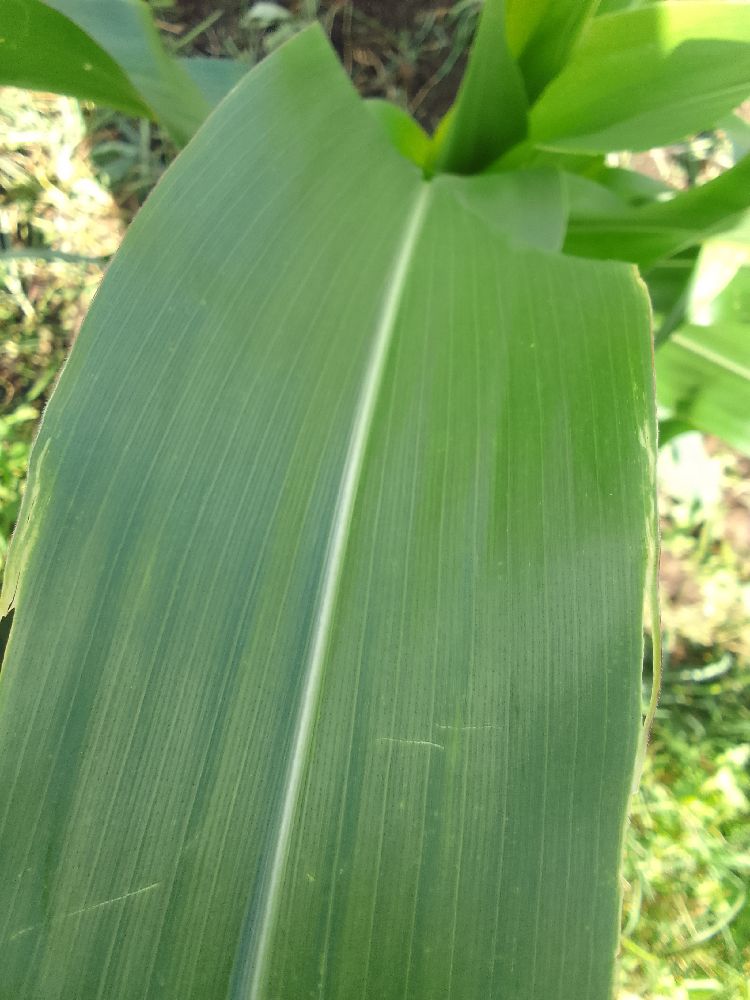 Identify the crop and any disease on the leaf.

maize, maize lethal necrosis
